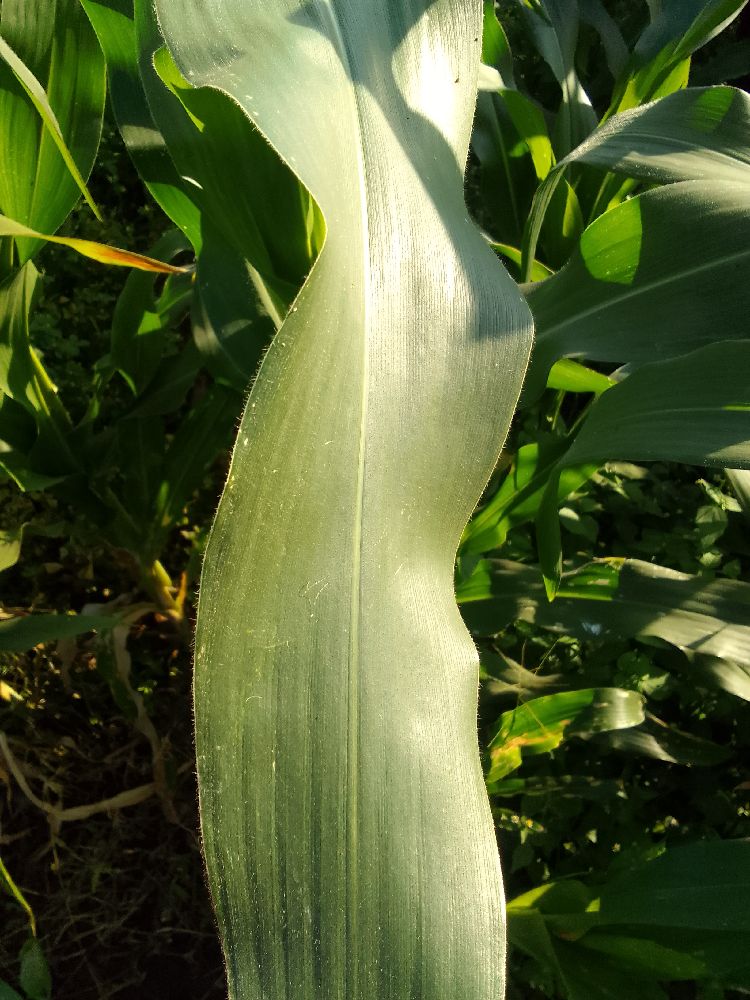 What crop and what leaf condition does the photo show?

maize, healthy
